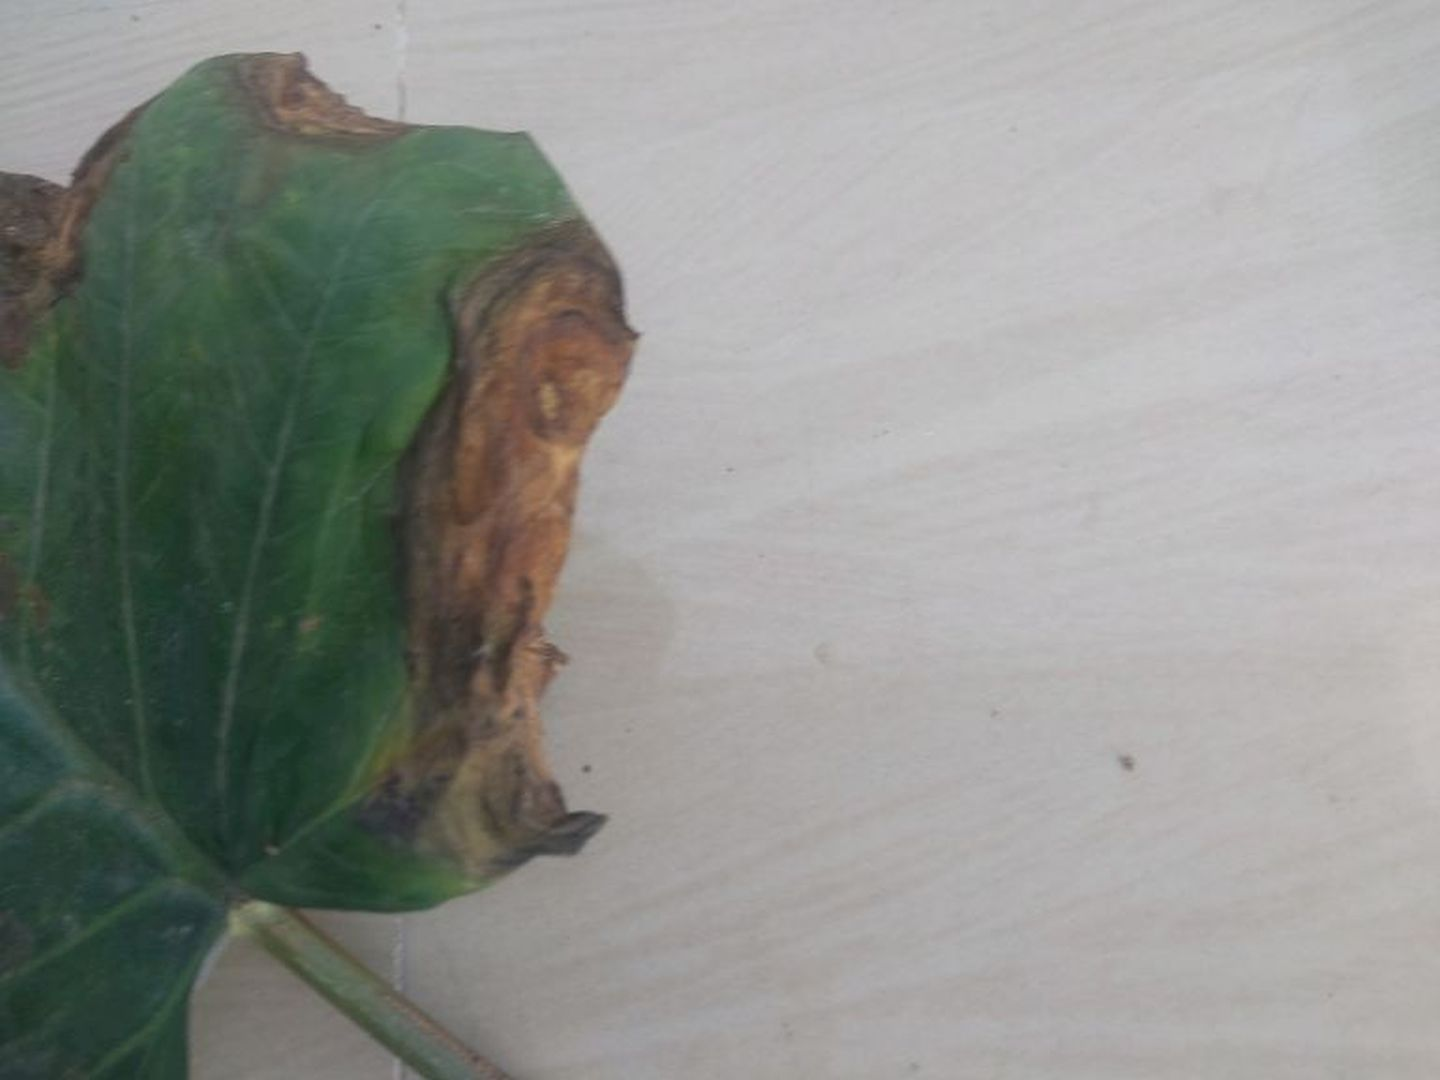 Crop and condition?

taro, leaf blight
